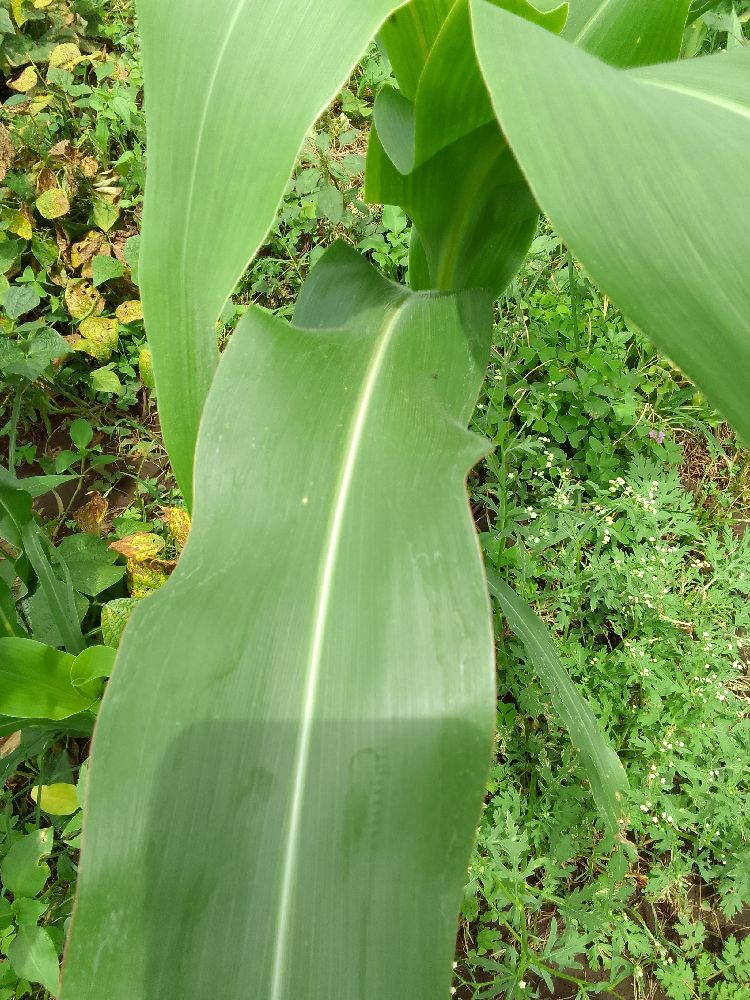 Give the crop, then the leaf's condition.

maize, healthy
